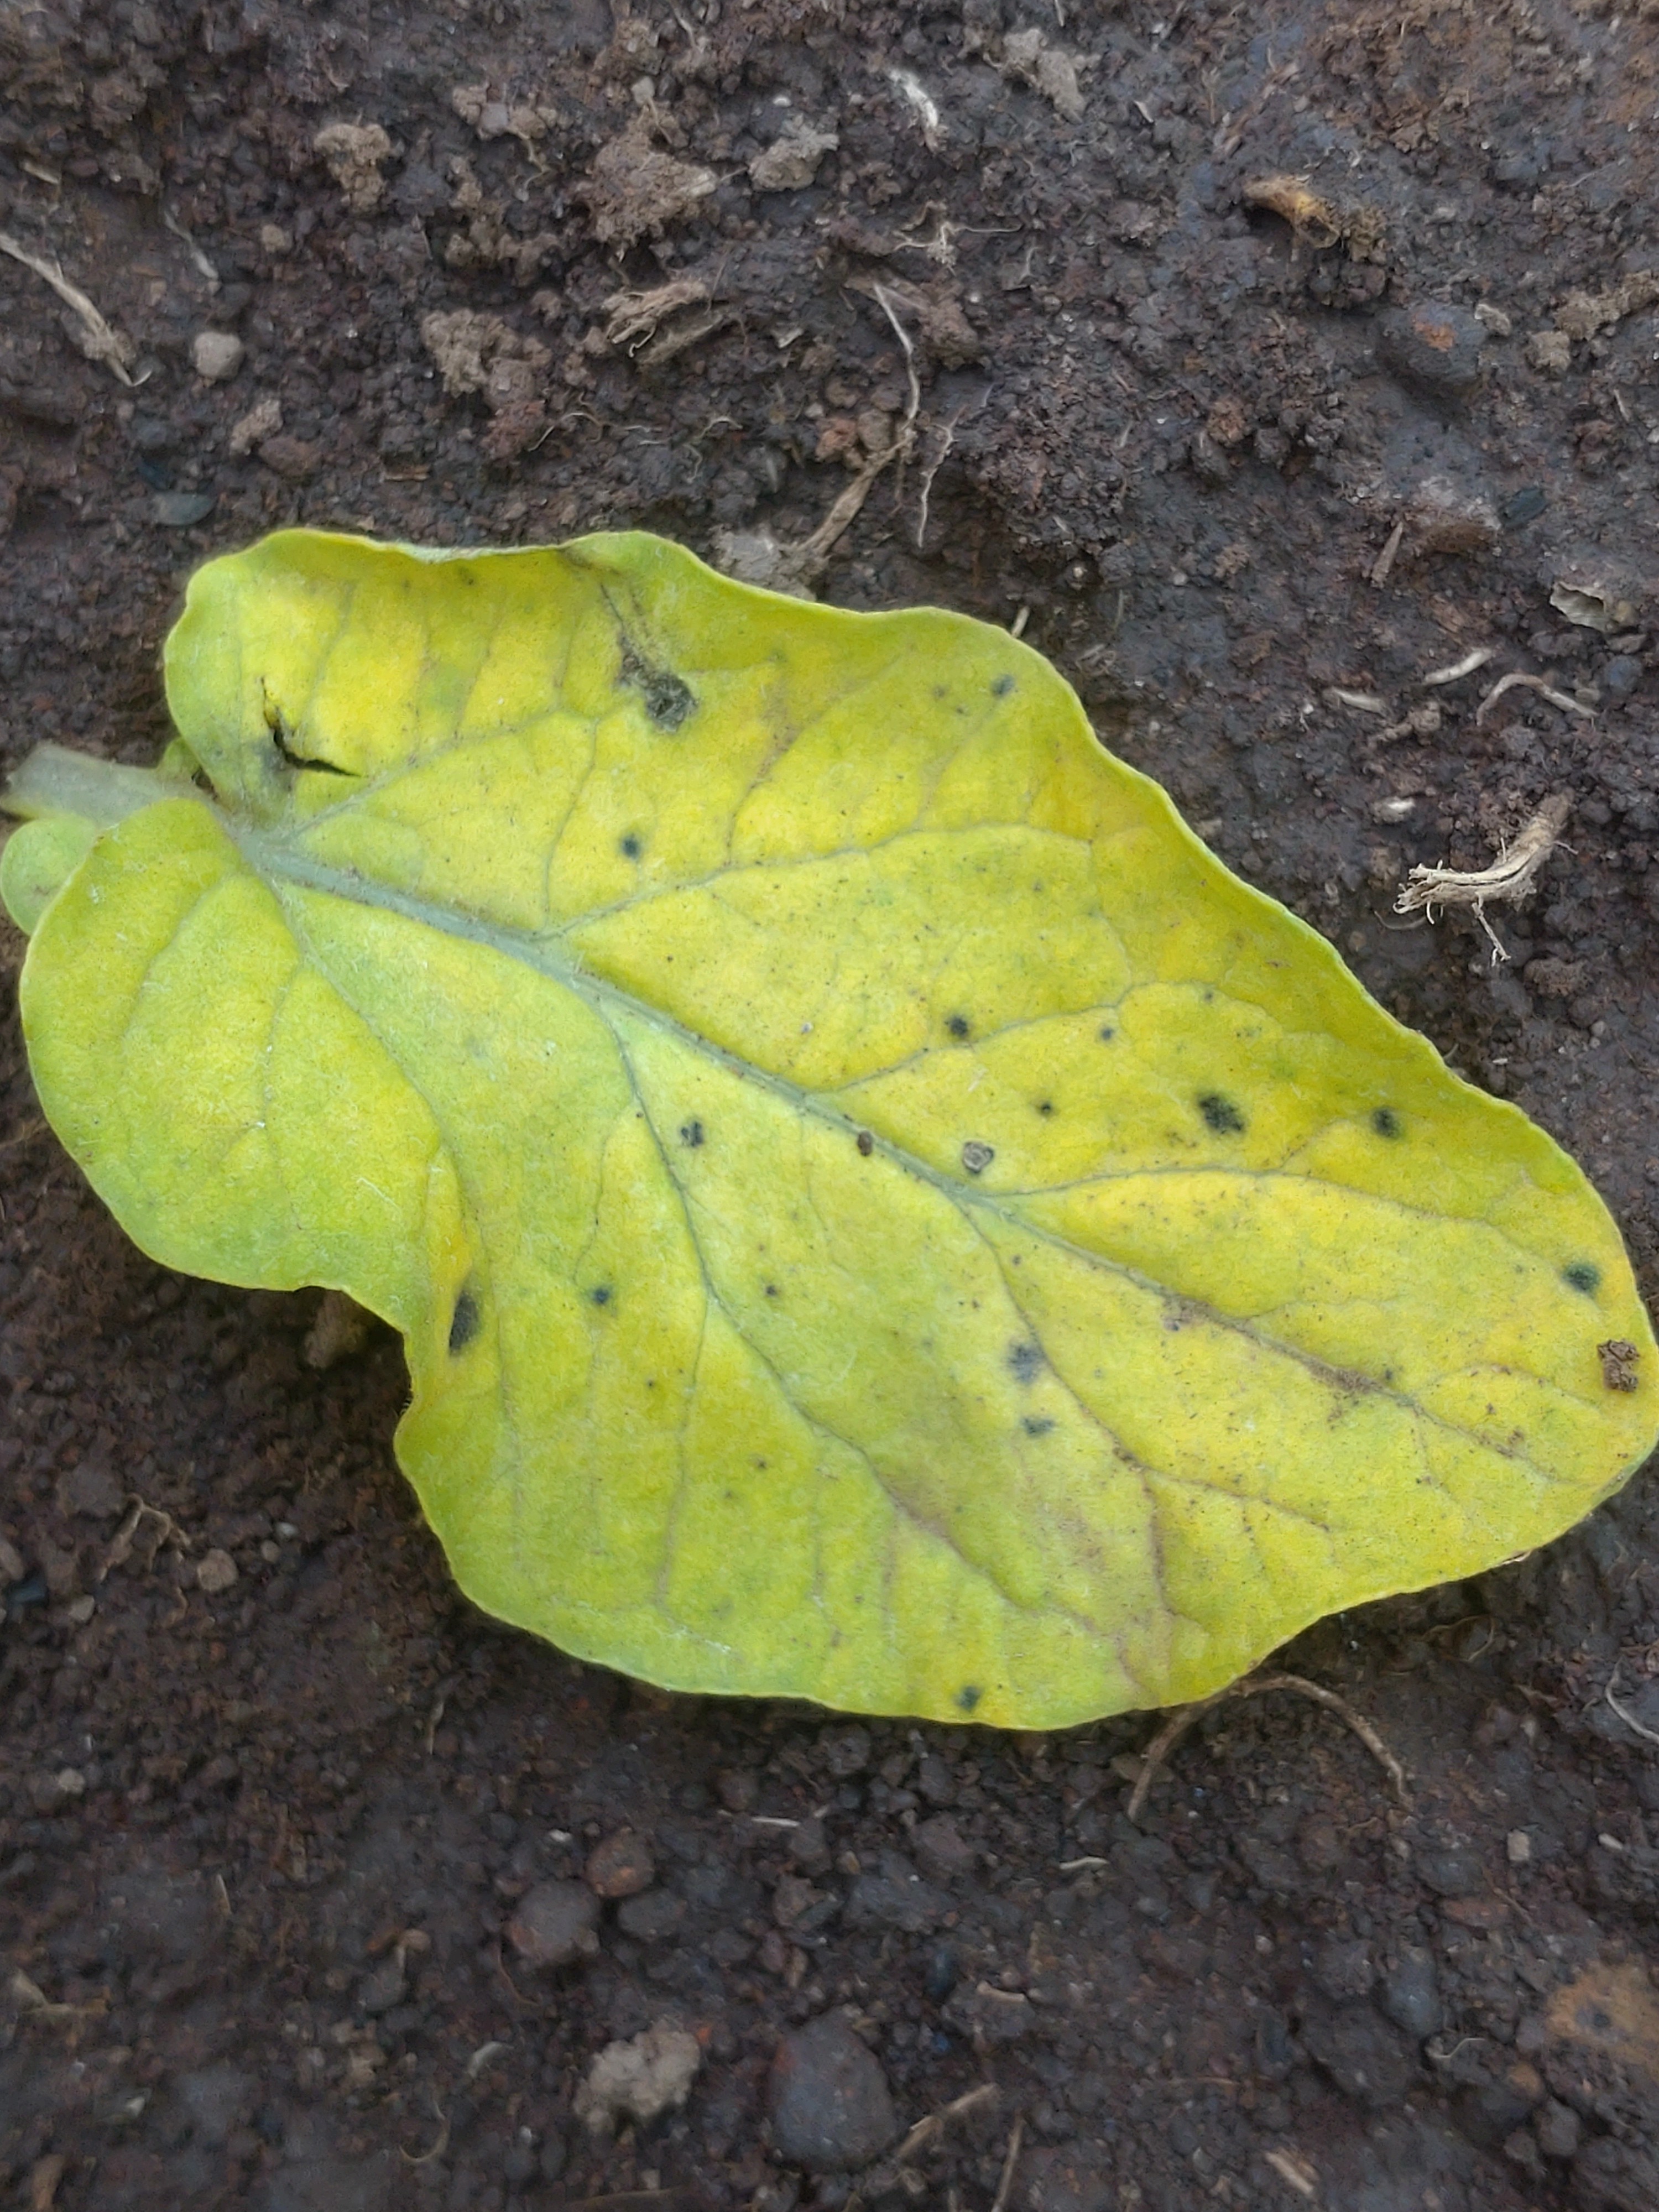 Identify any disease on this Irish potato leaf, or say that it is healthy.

late blight
